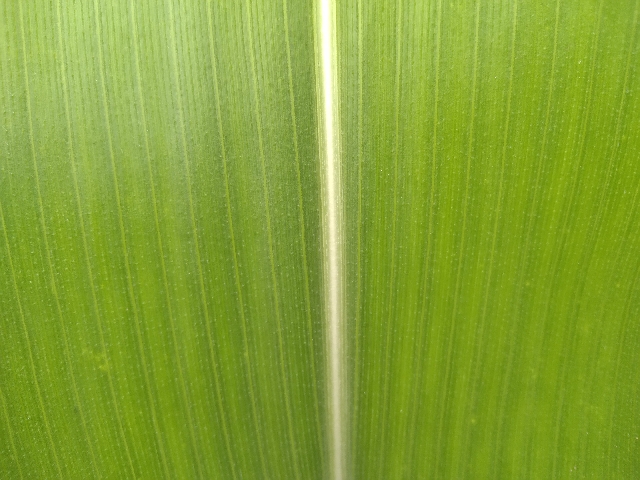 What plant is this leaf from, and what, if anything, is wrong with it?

maize, healthy
